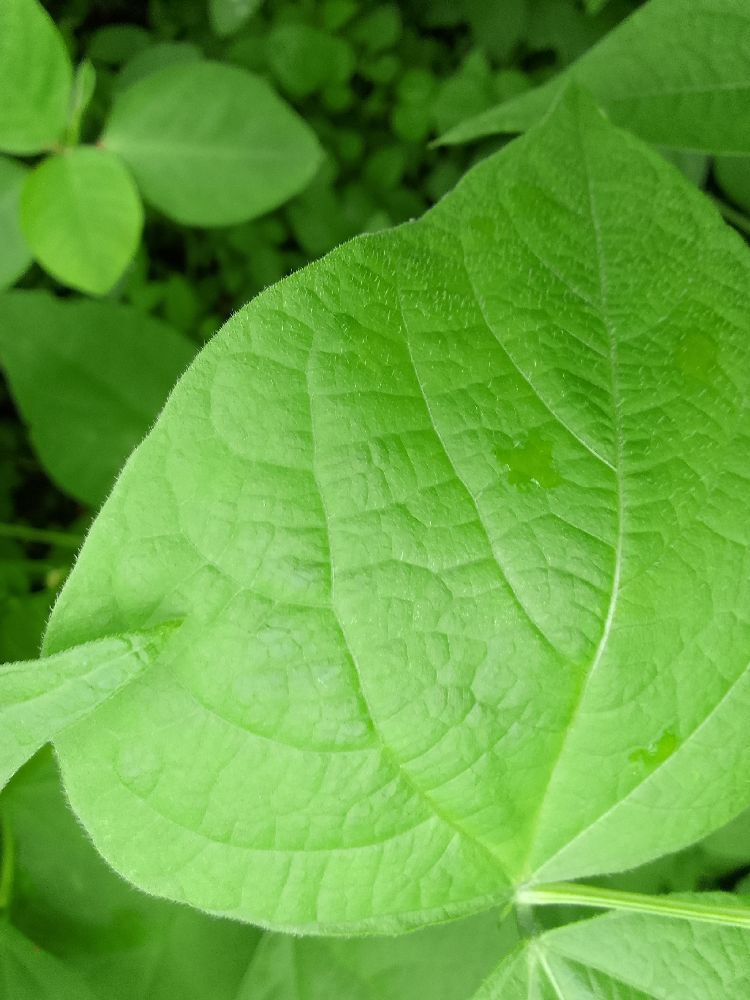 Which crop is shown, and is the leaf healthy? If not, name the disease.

common bean, healthy
